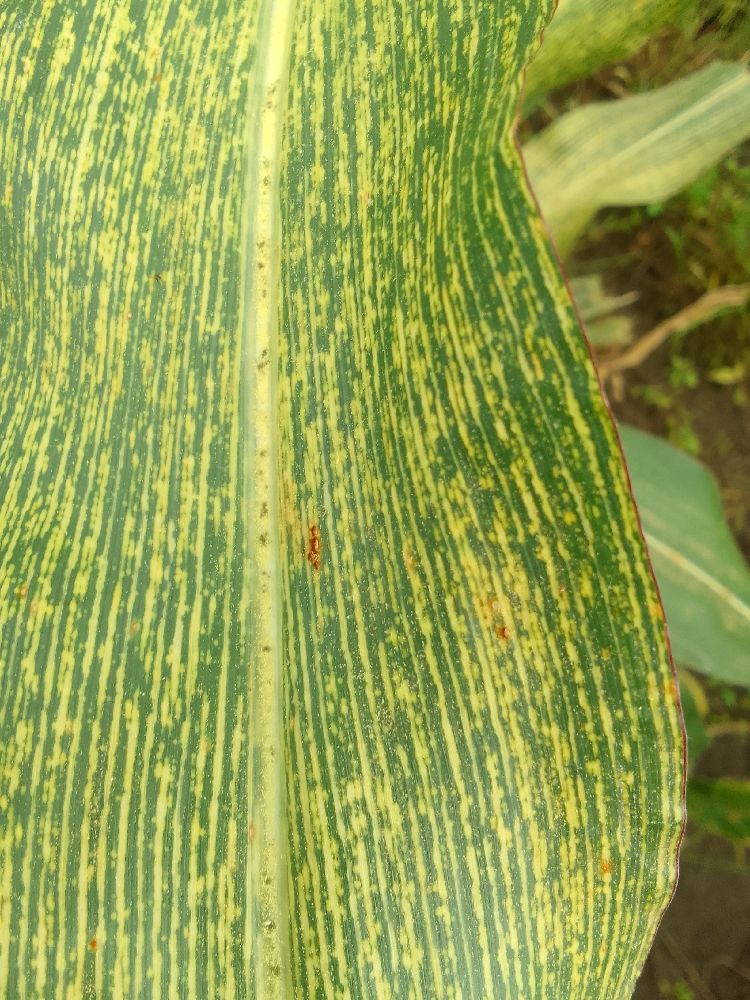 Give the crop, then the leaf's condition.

maize, maize streak virus
